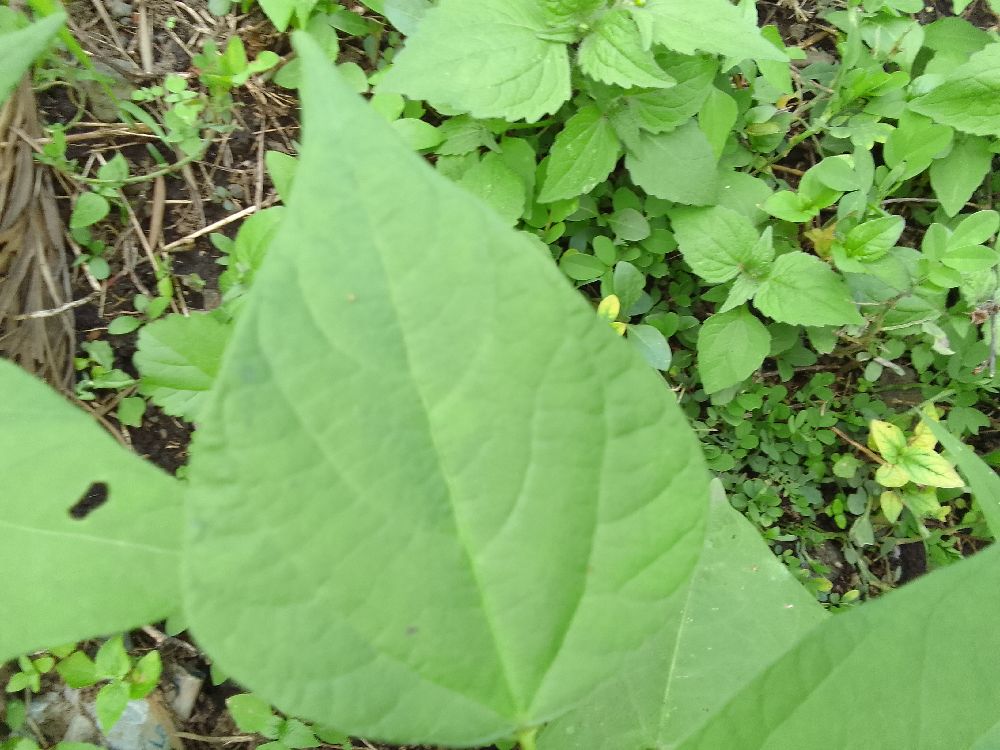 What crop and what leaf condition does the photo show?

common bean, healthy
